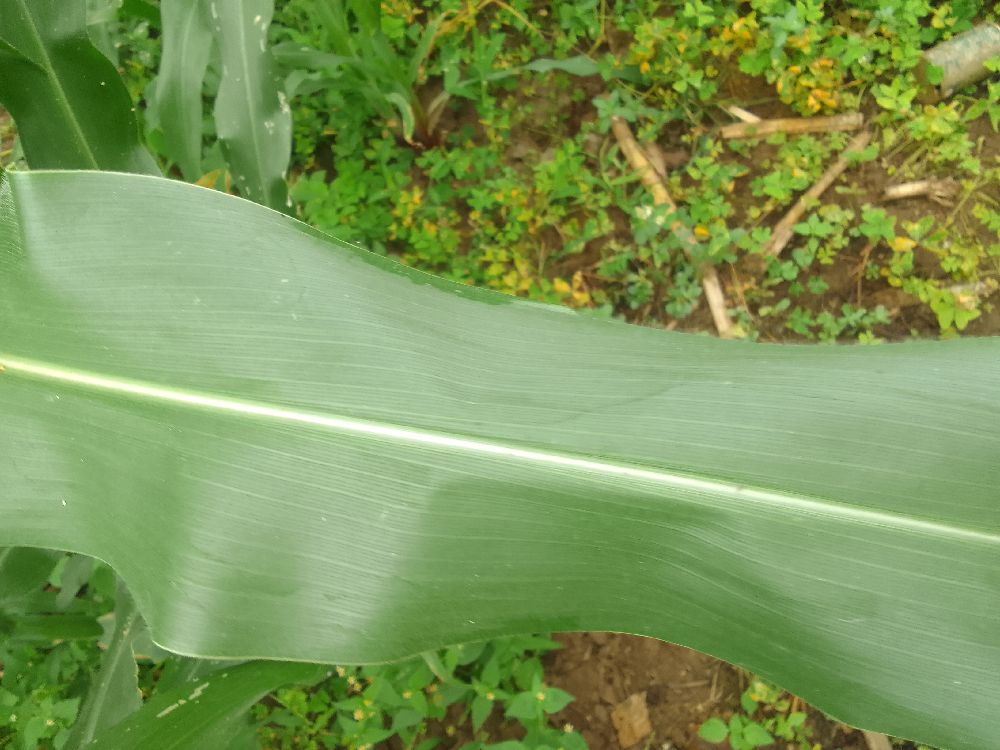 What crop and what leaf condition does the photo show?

maize, healthy
